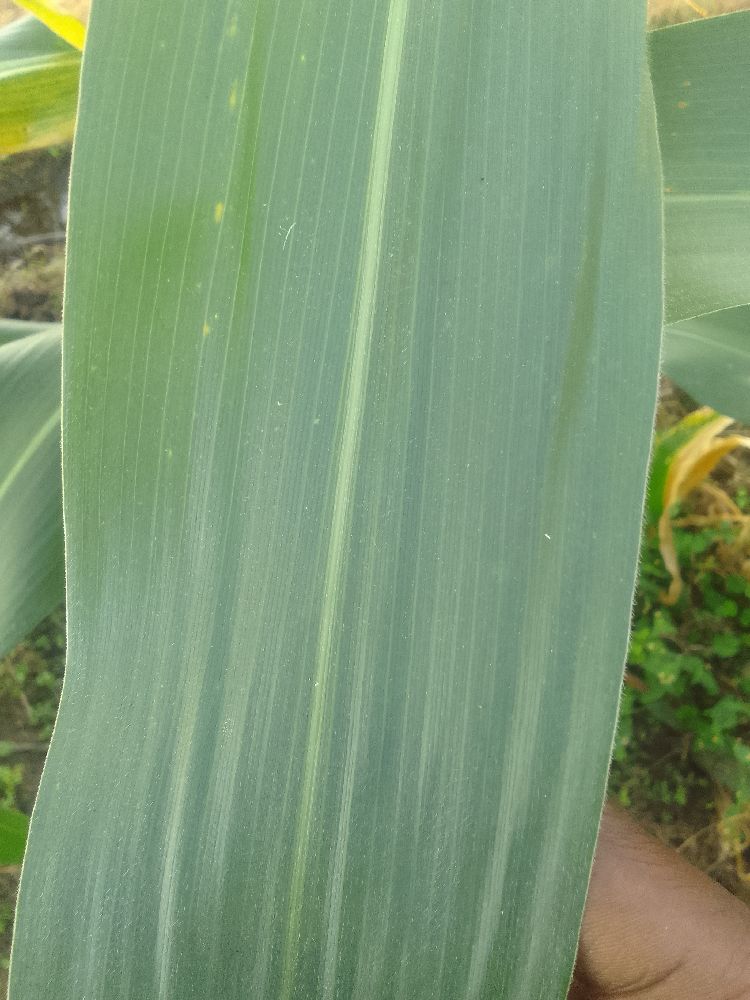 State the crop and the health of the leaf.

maize, healthy
